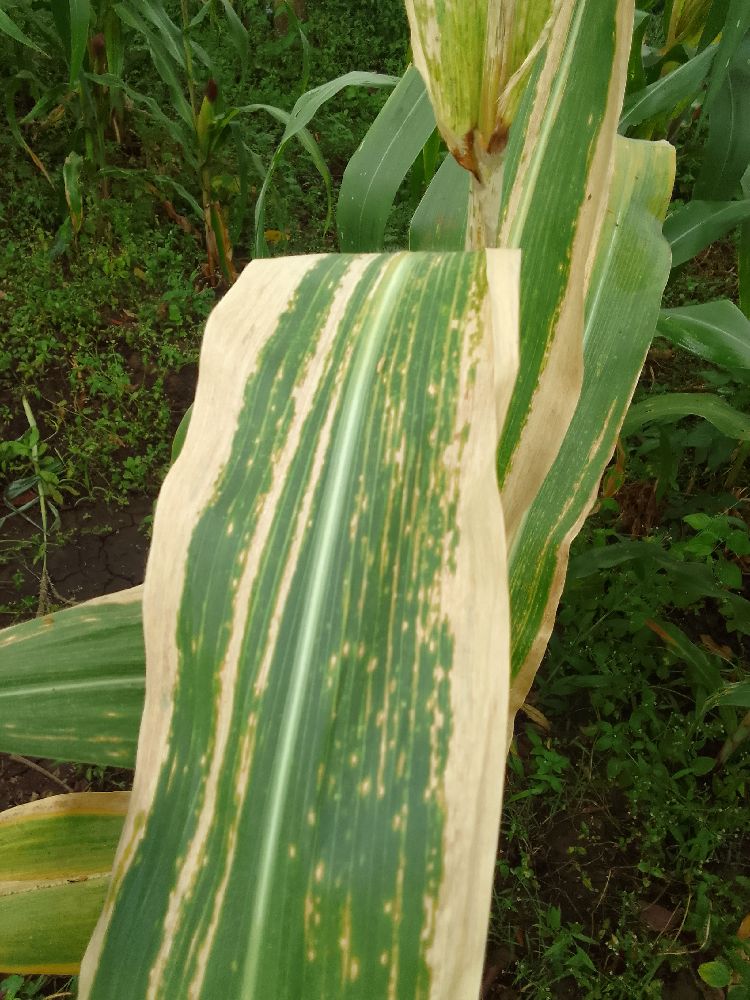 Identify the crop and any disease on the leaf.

maize, maize lethal necrosis
